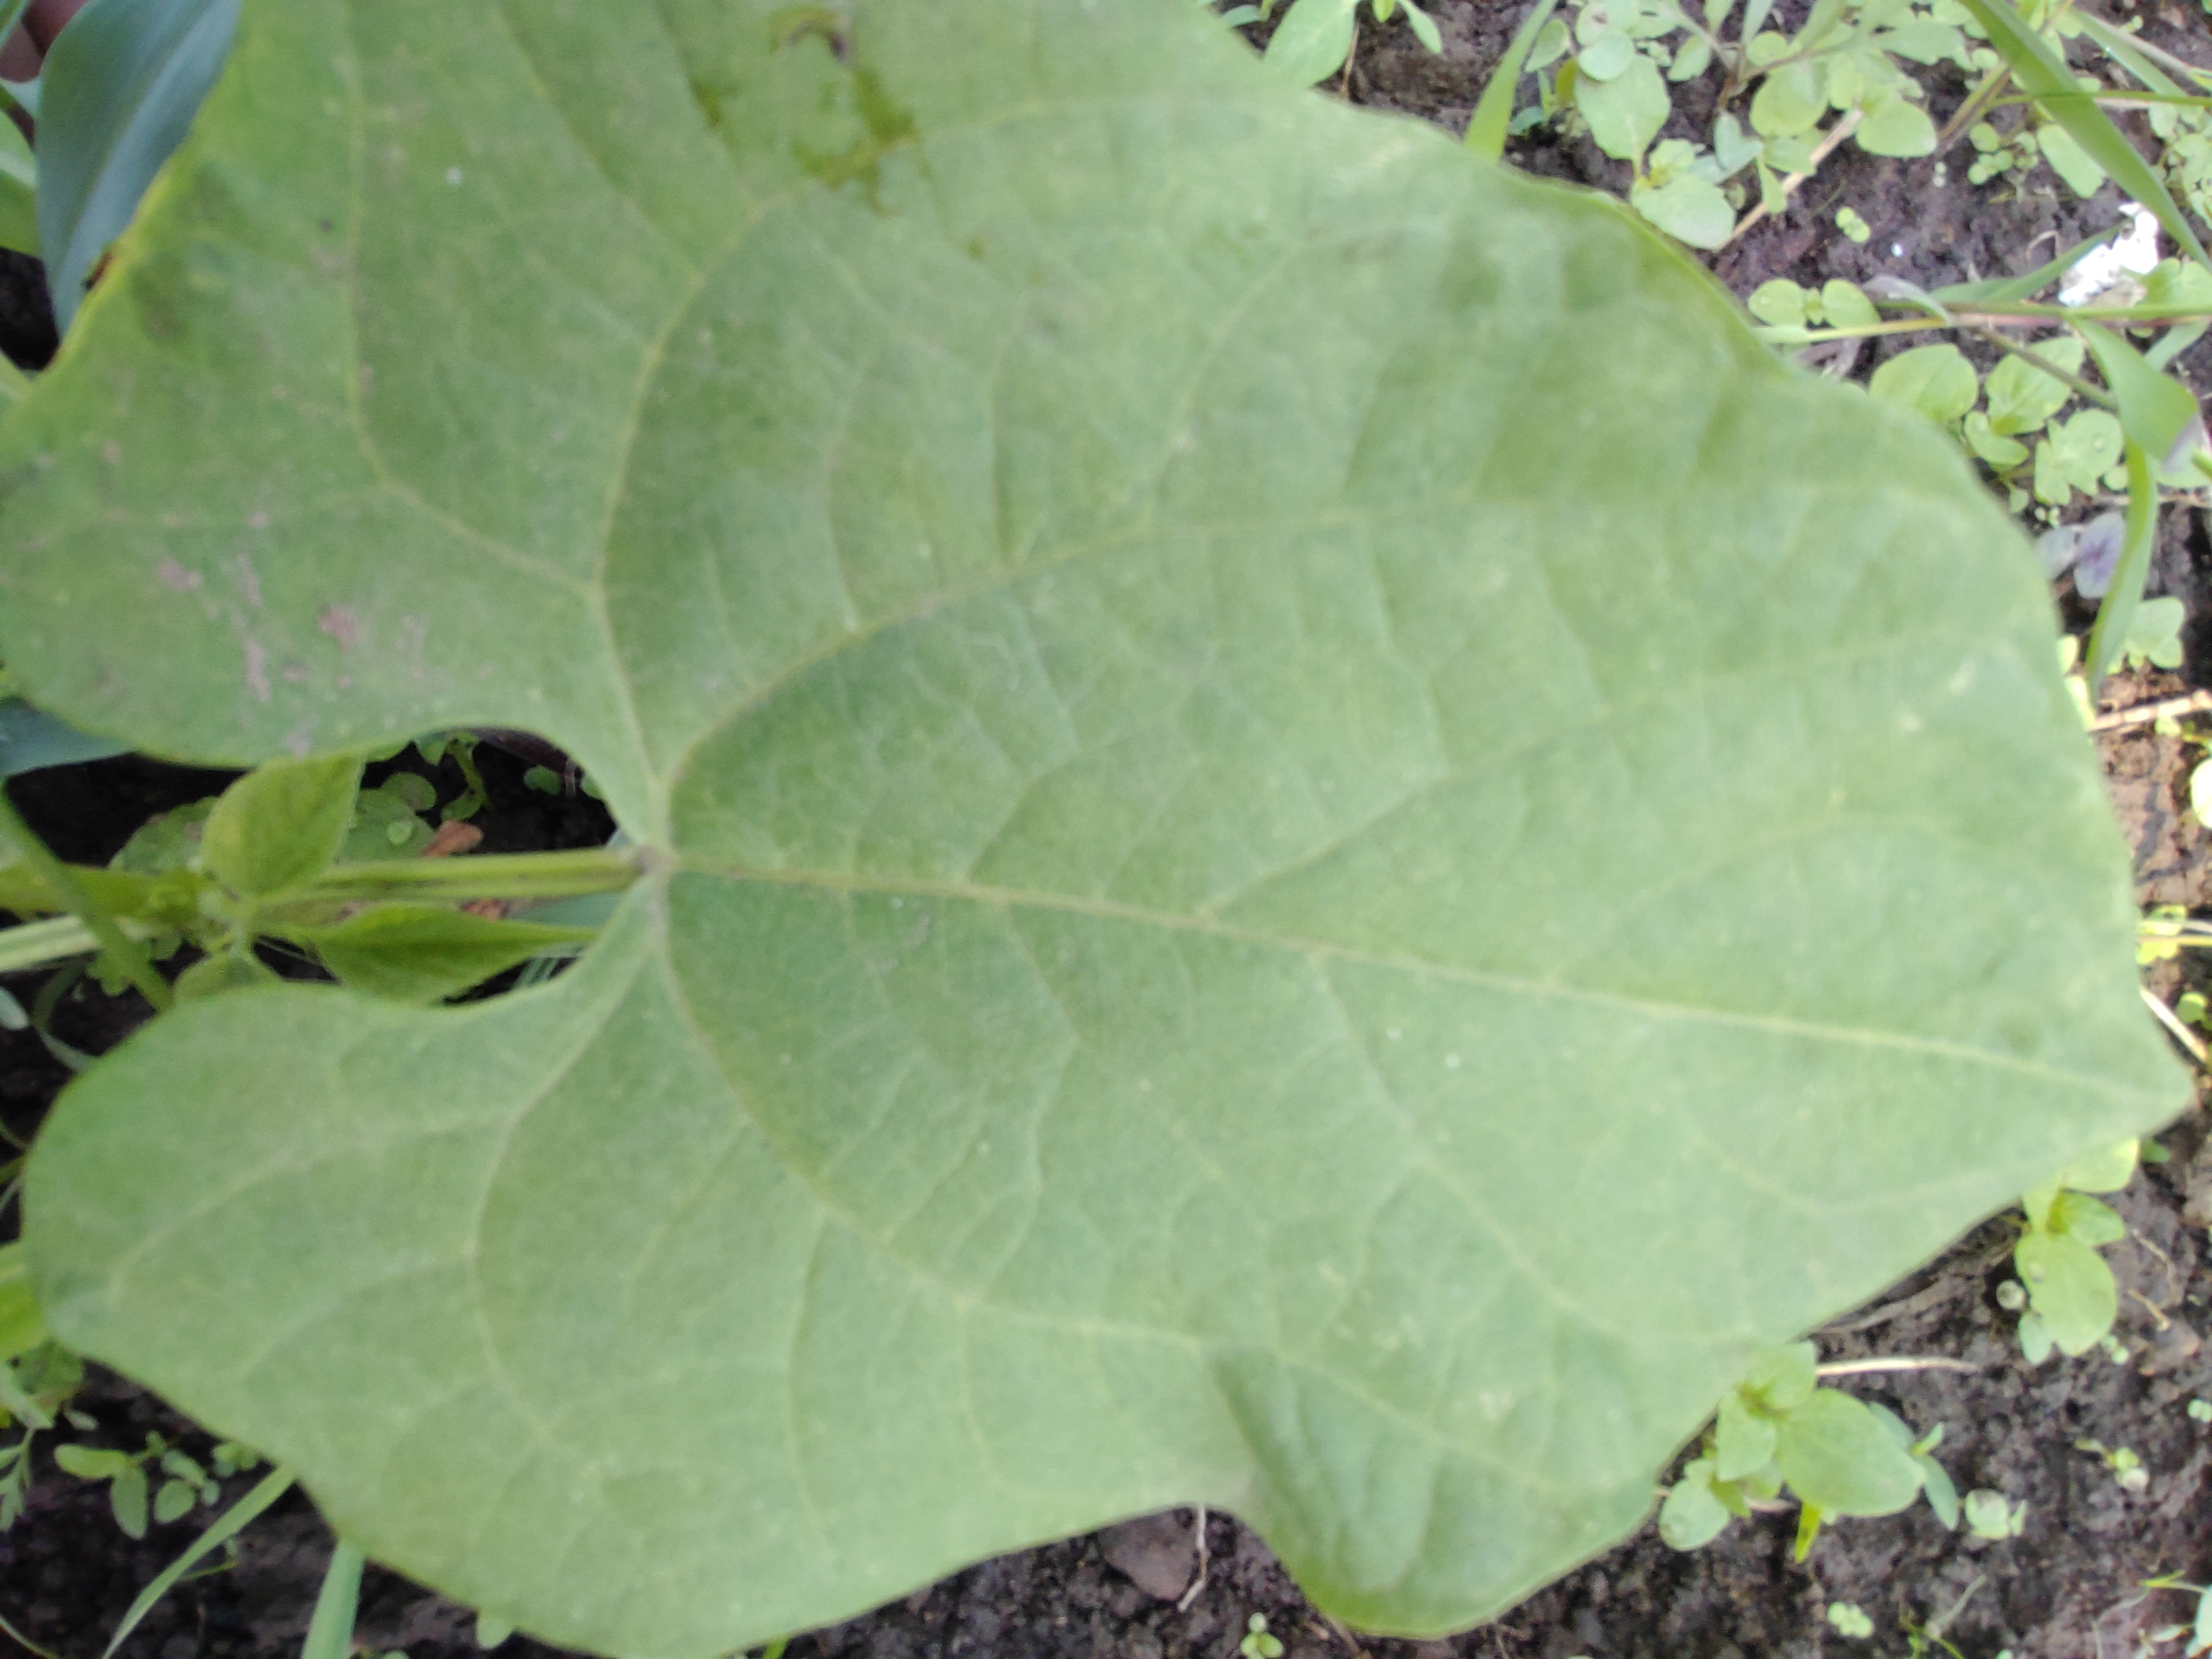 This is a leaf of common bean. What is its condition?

healthy
